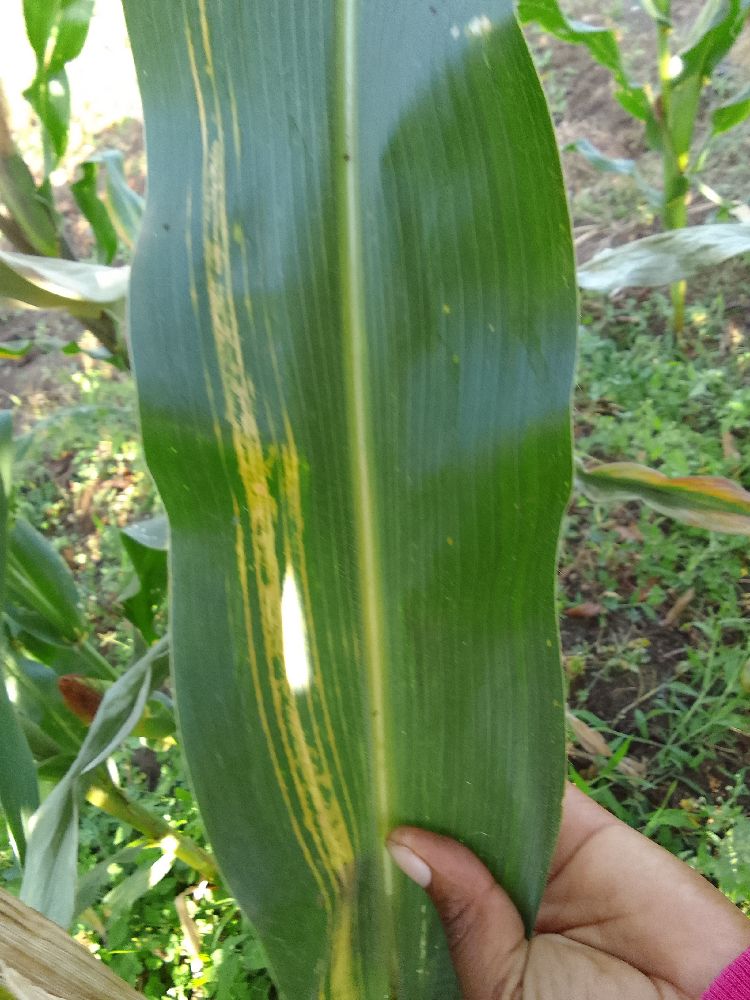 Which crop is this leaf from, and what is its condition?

maize, maize lethal necrosis
